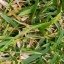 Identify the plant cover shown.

grass
